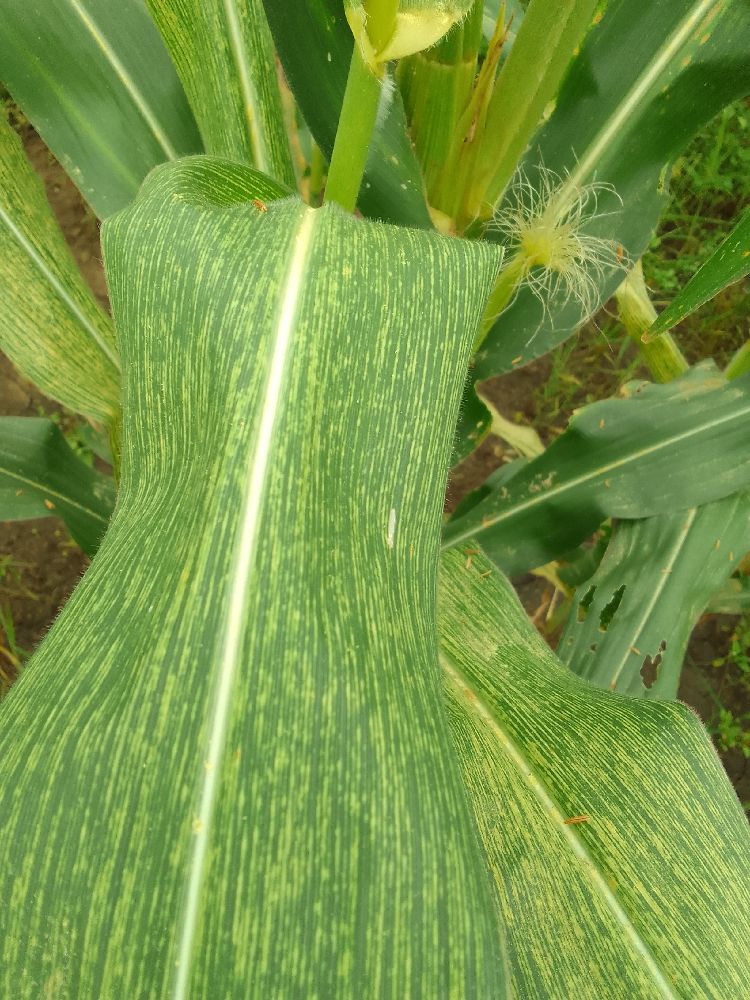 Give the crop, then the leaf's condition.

maize, maize streak virus
